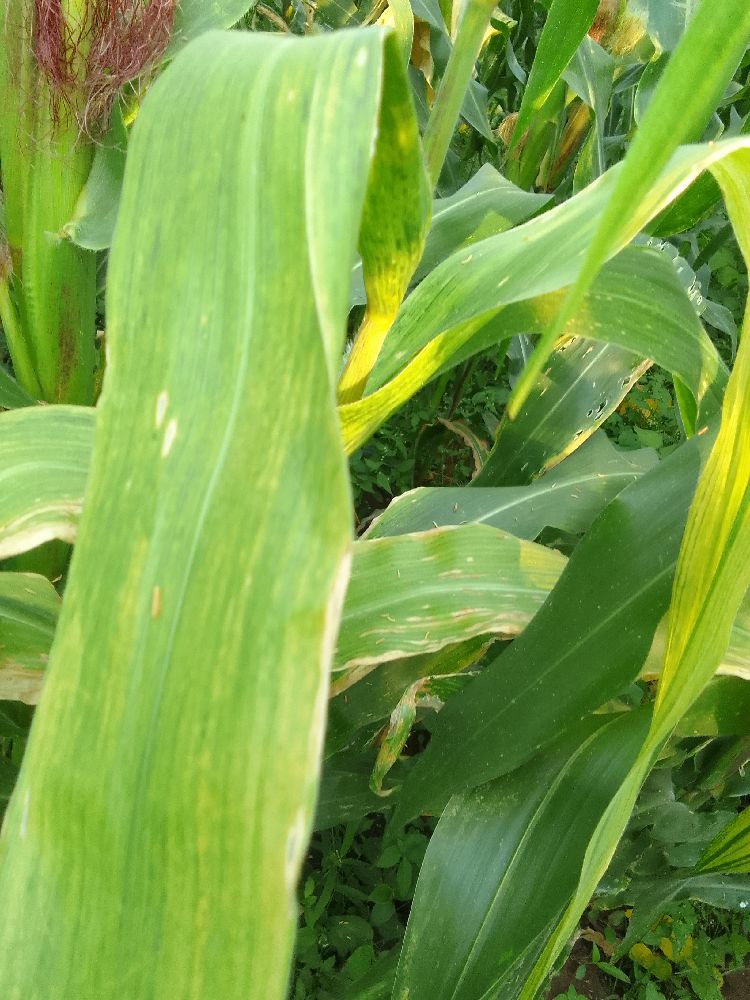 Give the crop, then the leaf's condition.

maize, maize lethal necrosis
